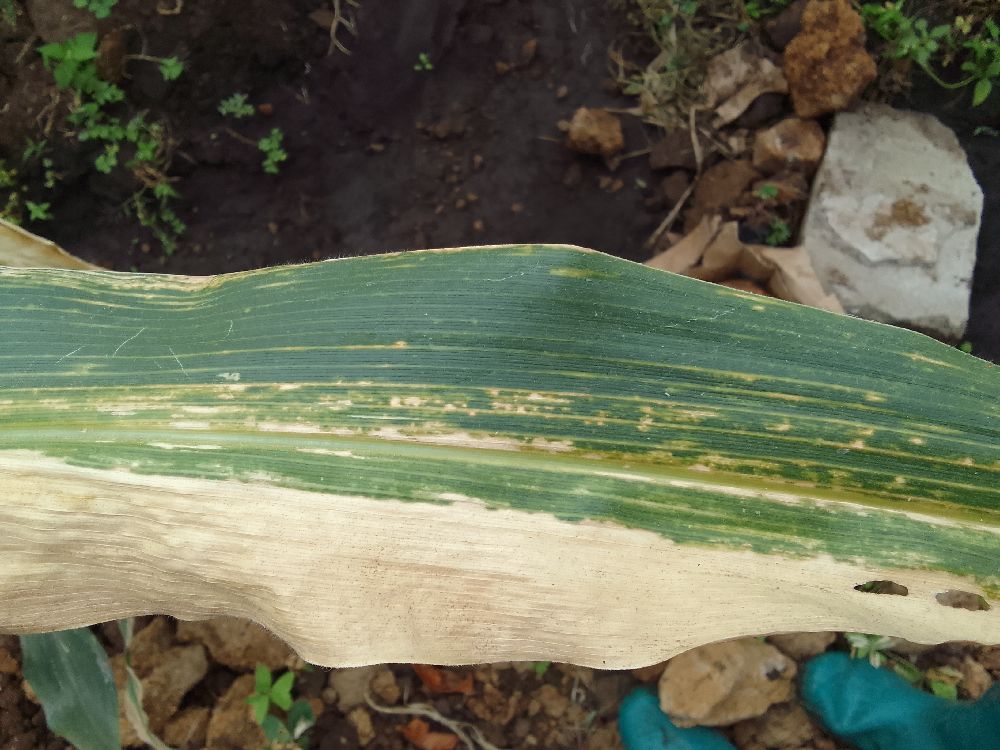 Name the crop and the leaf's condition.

maize, maize lethal necrosis
